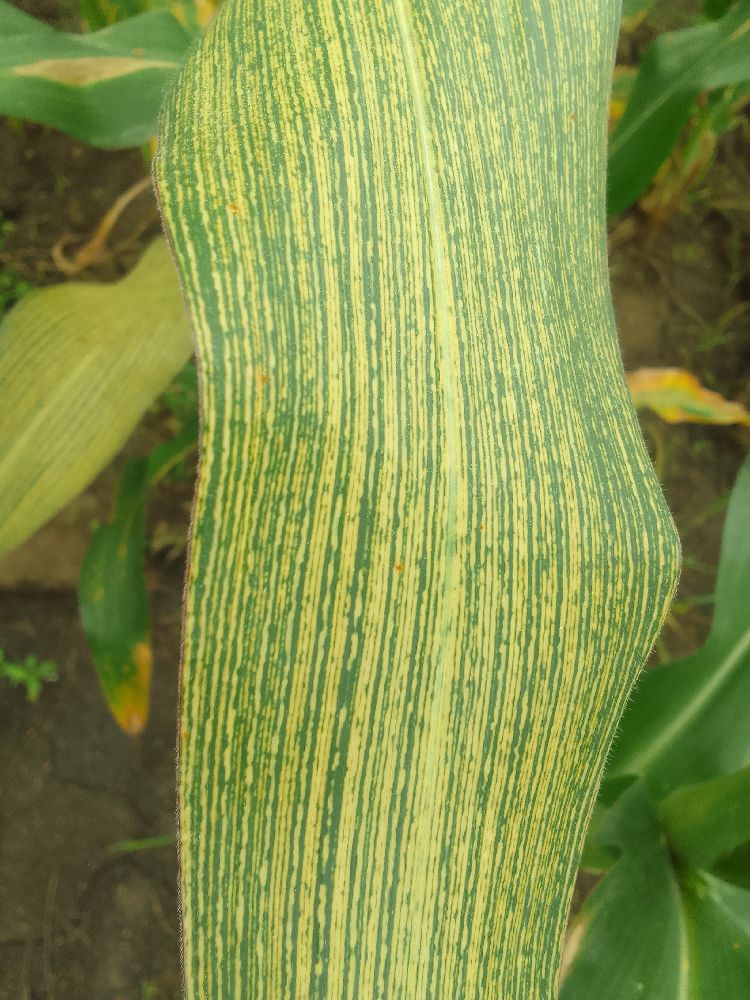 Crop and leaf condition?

maize, maize streak virus
